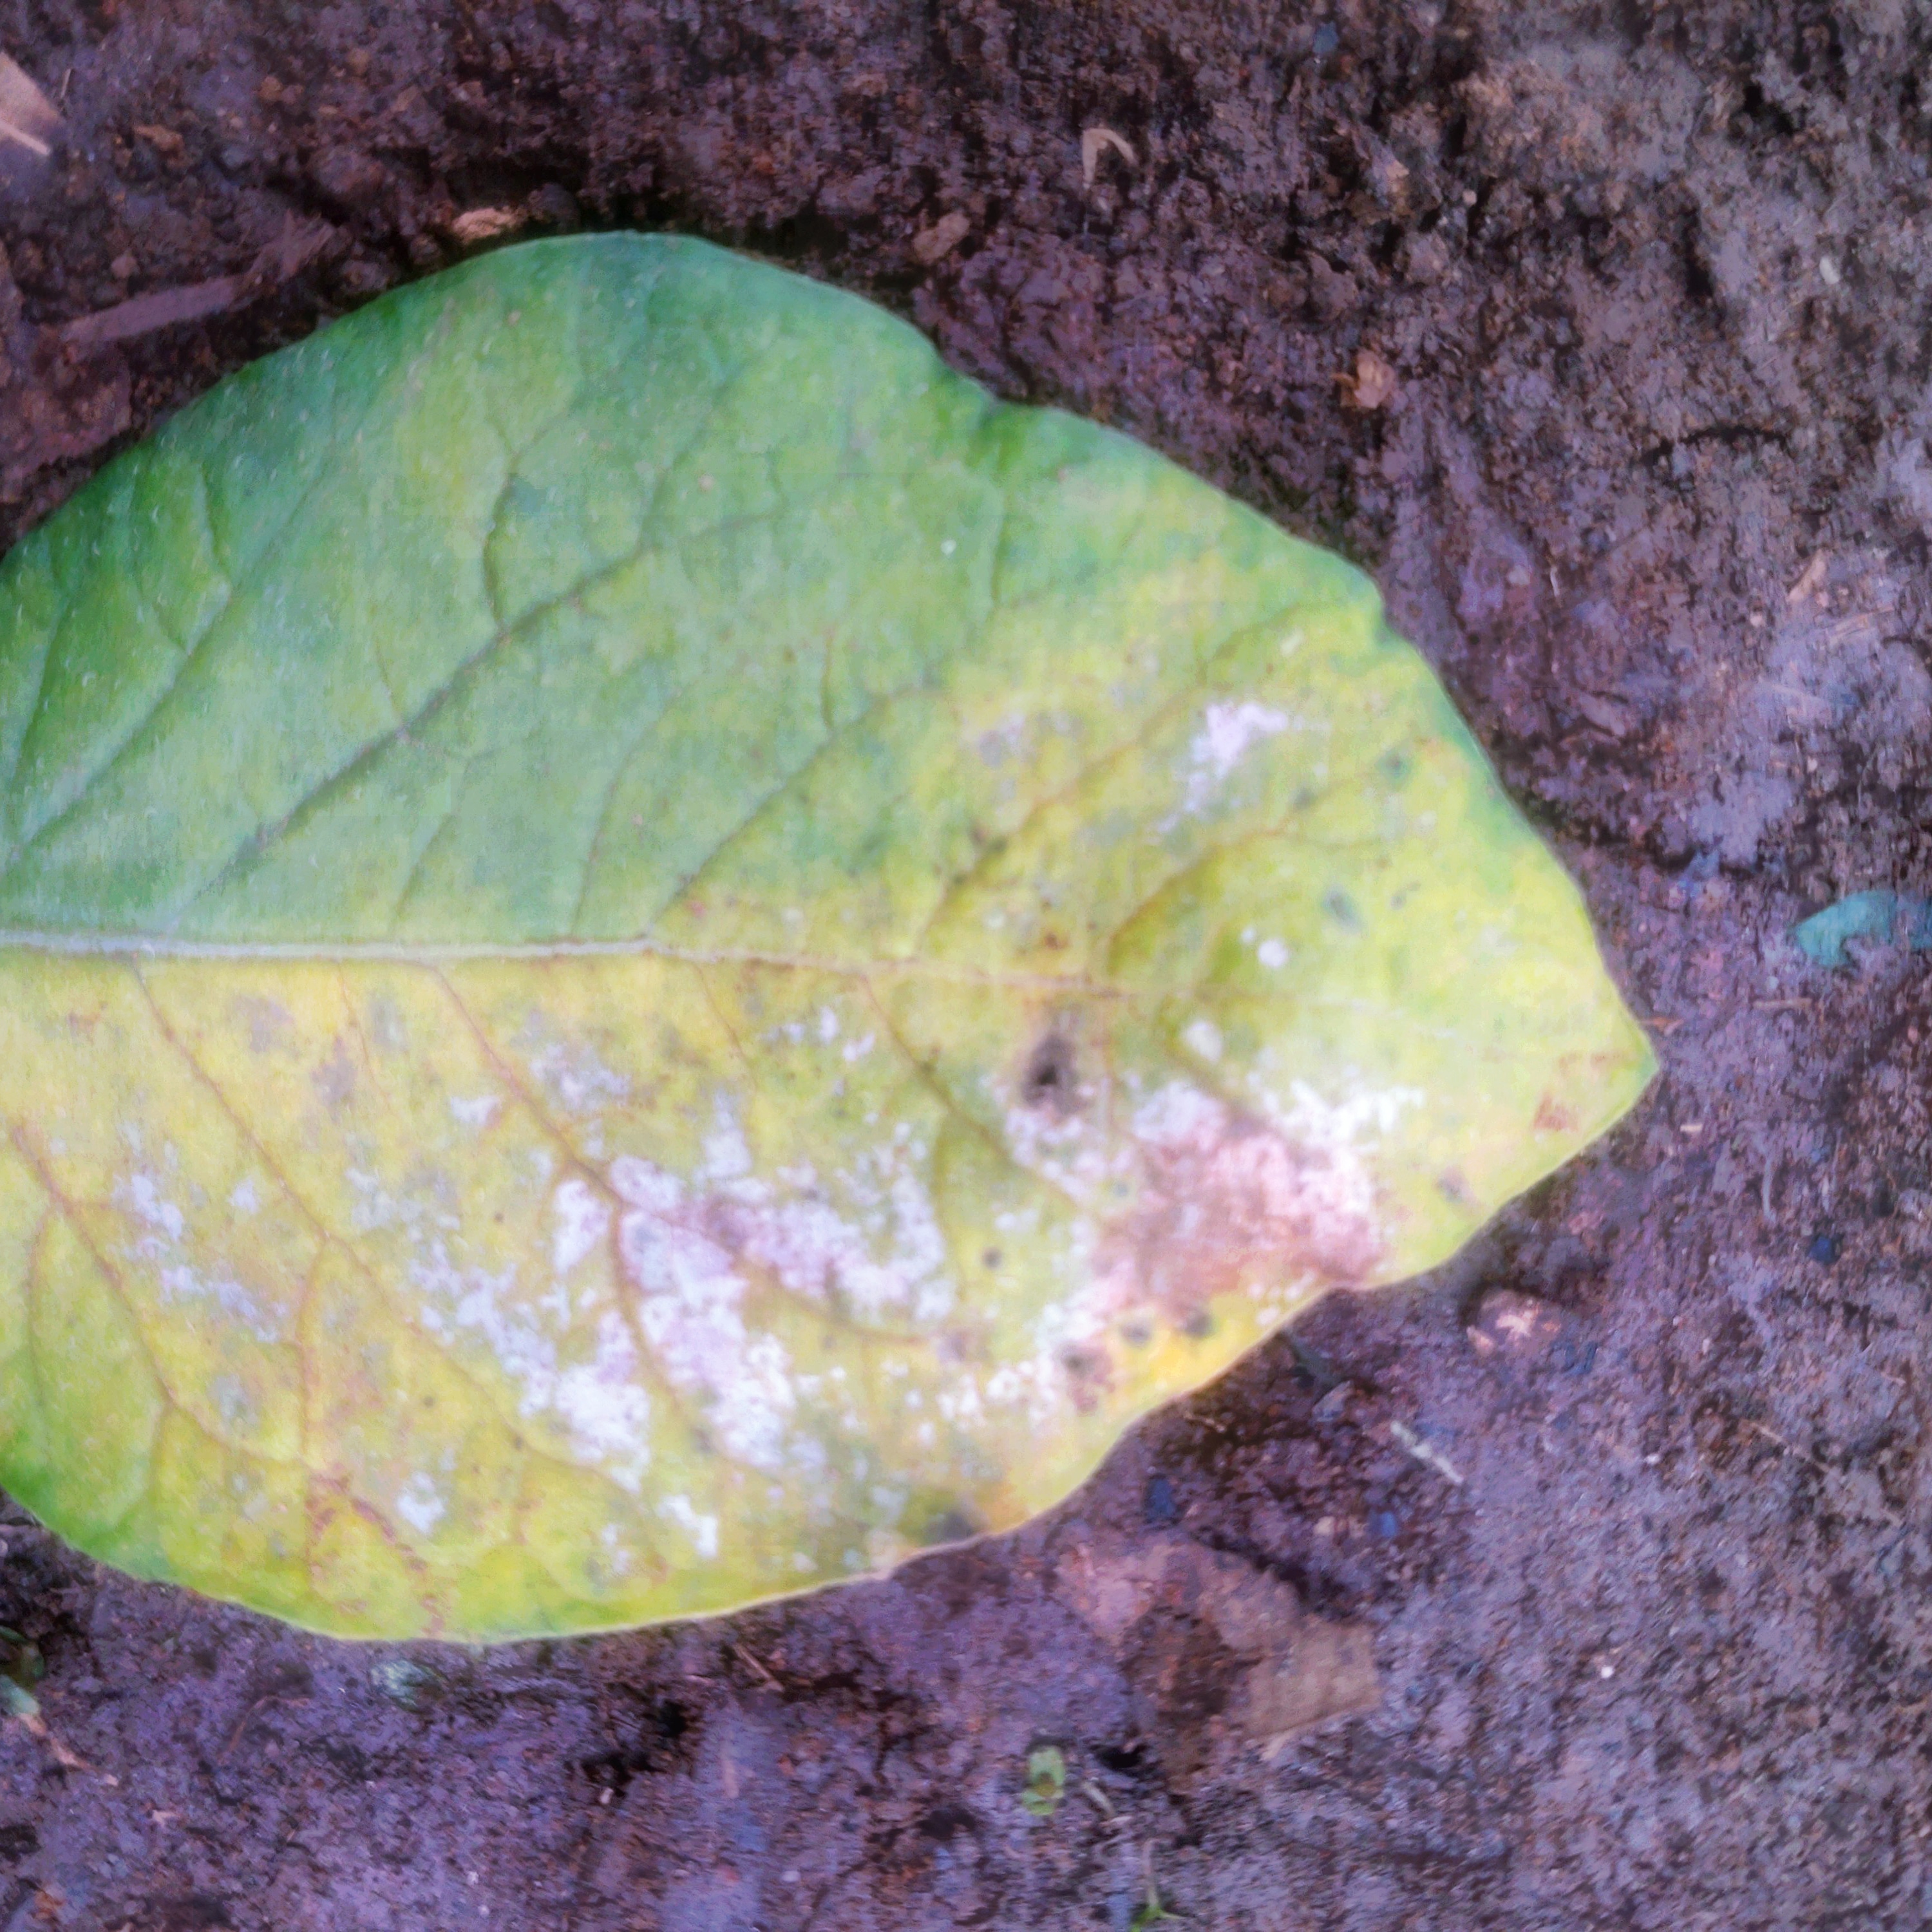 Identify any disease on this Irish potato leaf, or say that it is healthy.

late blight
